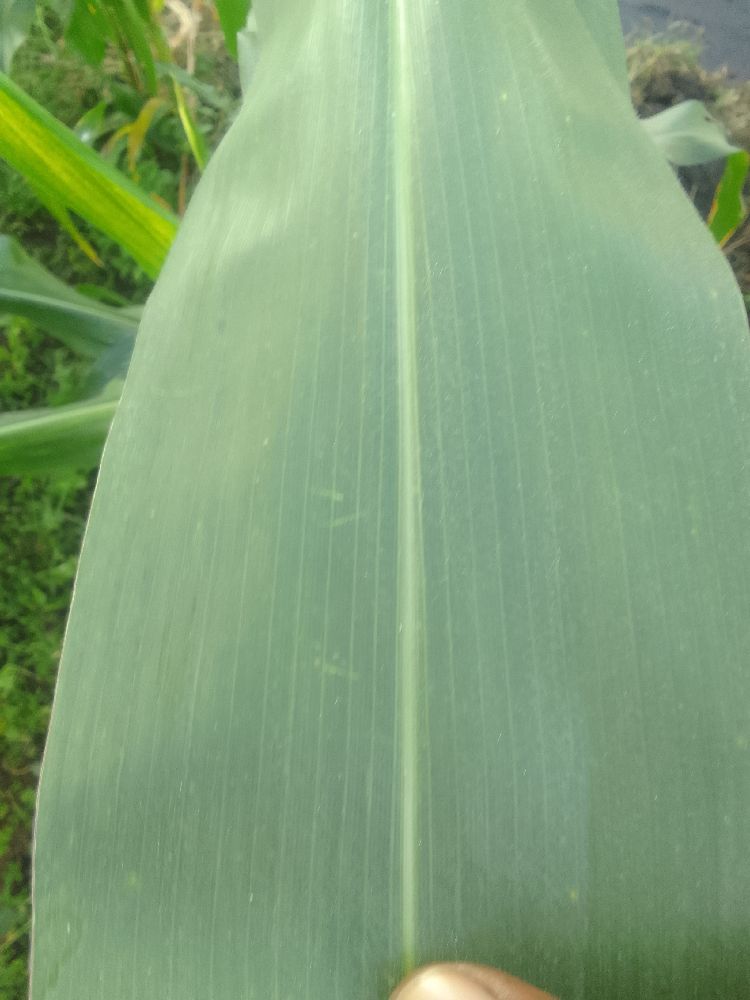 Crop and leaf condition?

maize, healthy
